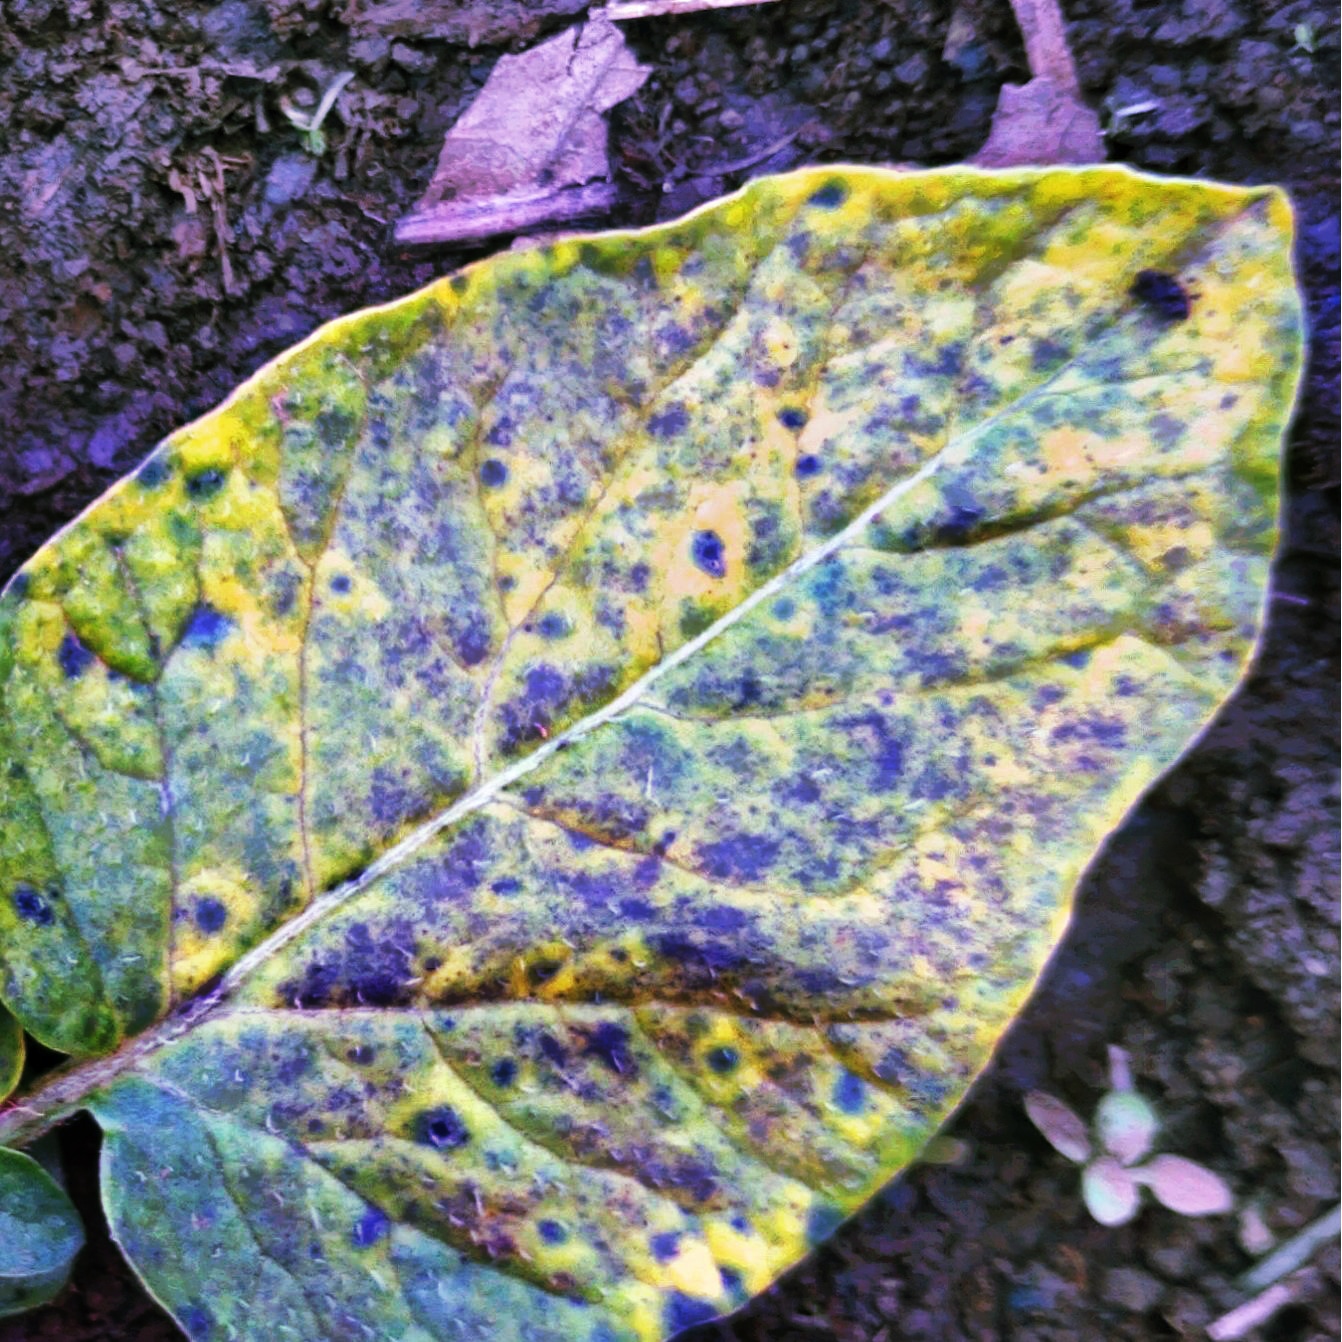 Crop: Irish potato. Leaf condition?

late blight
